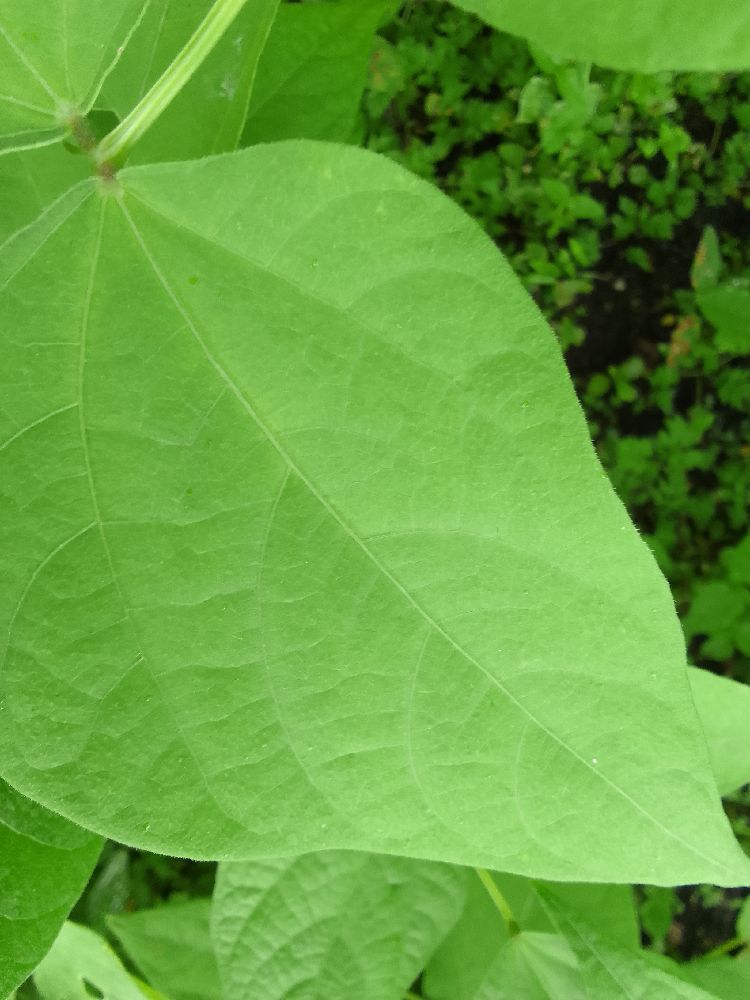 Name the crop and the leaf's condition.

common bean, healthy
